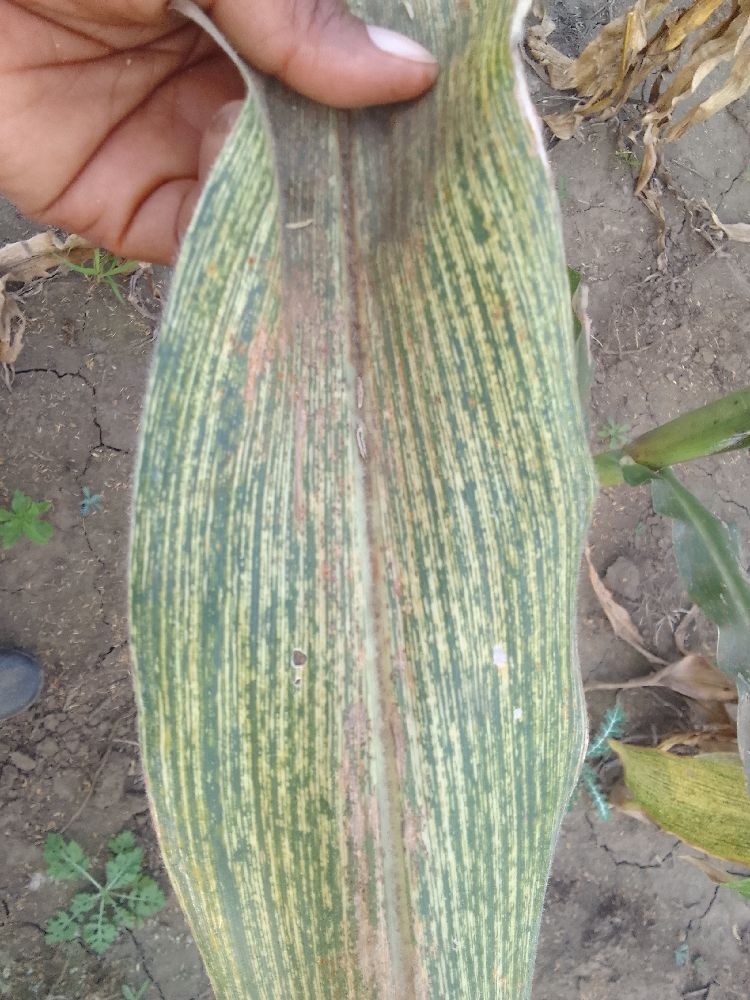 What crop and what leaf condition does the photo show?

maize, maize streak virus
